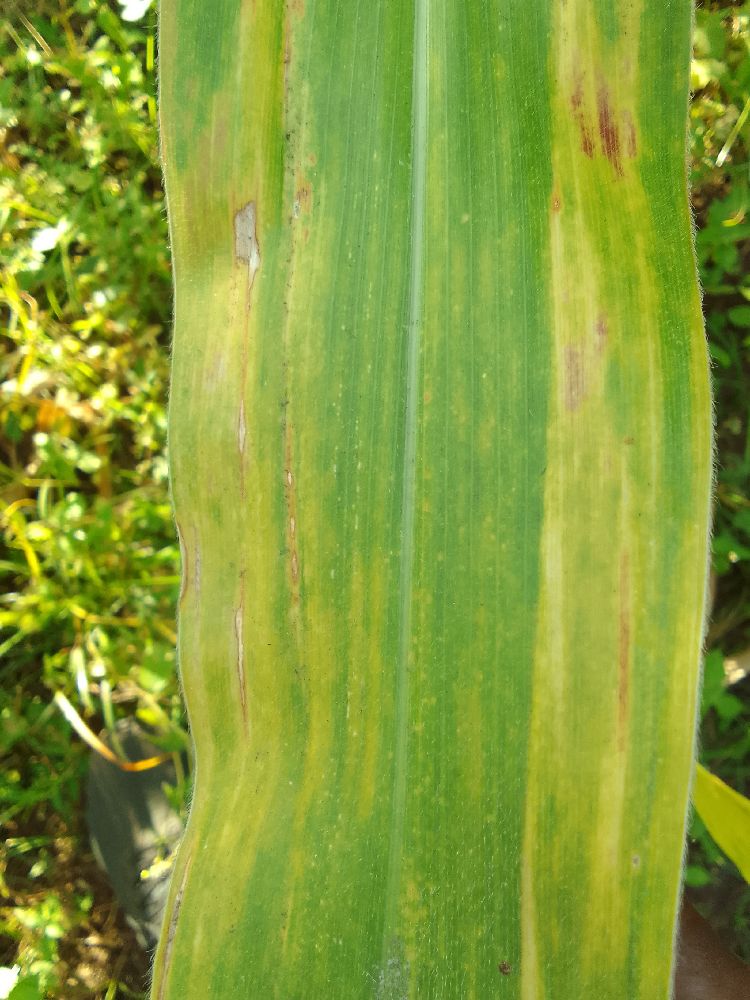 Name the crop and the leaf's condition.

maize, maize lethal necrosis
